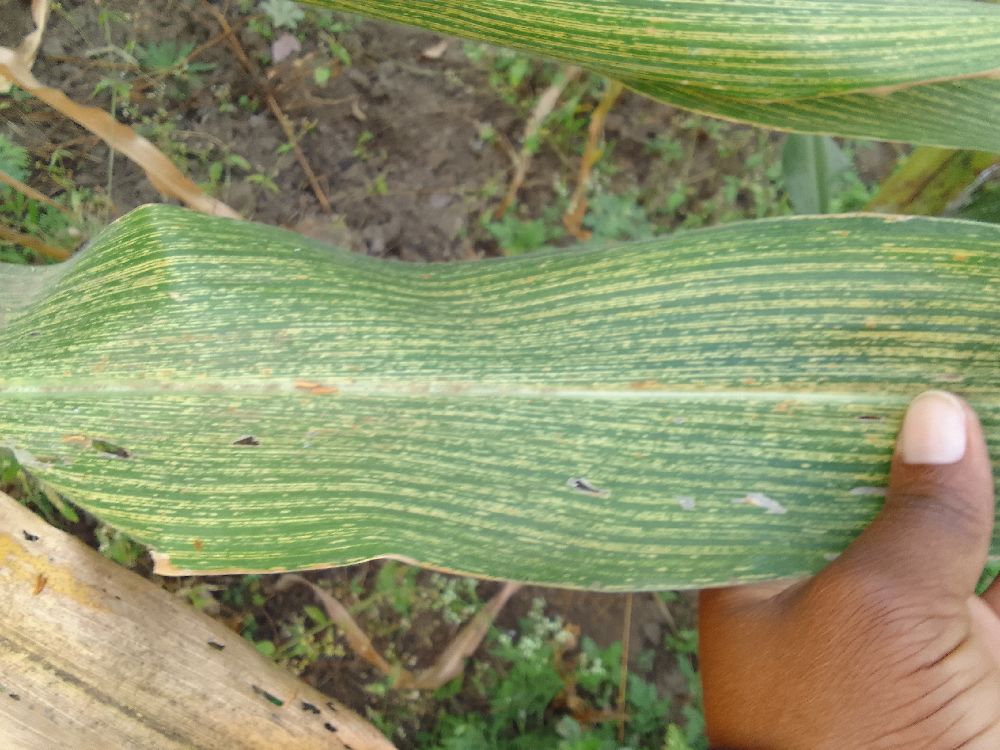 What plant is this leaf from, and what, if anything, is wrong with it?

maize, maize streak virus
